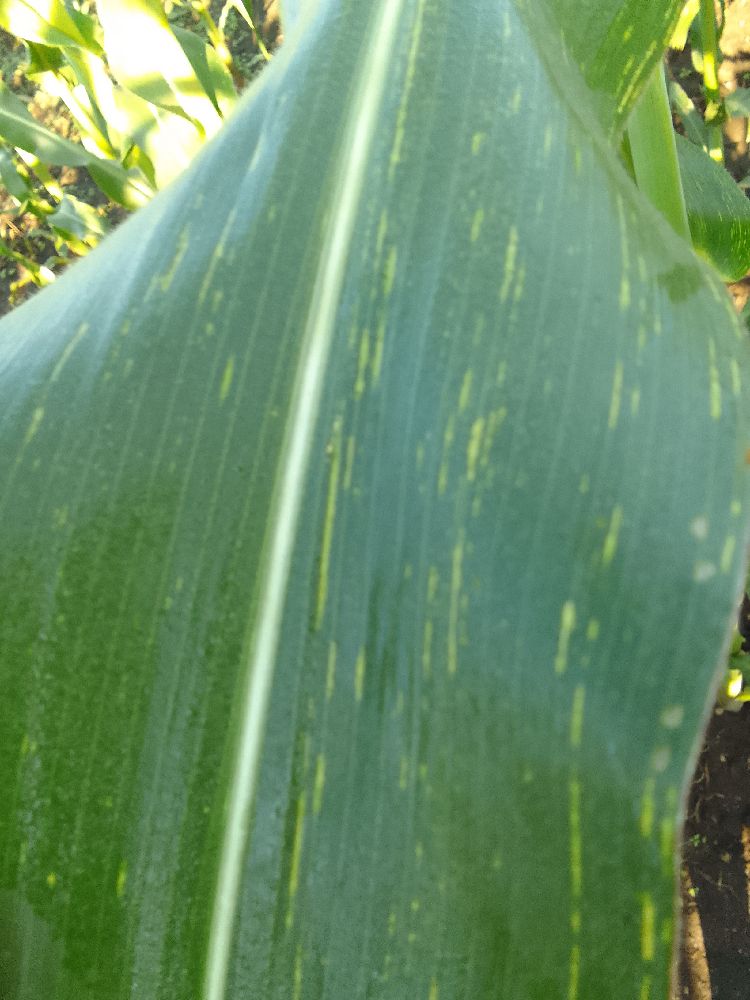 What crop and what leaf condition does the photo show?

maize, maize streak virus
